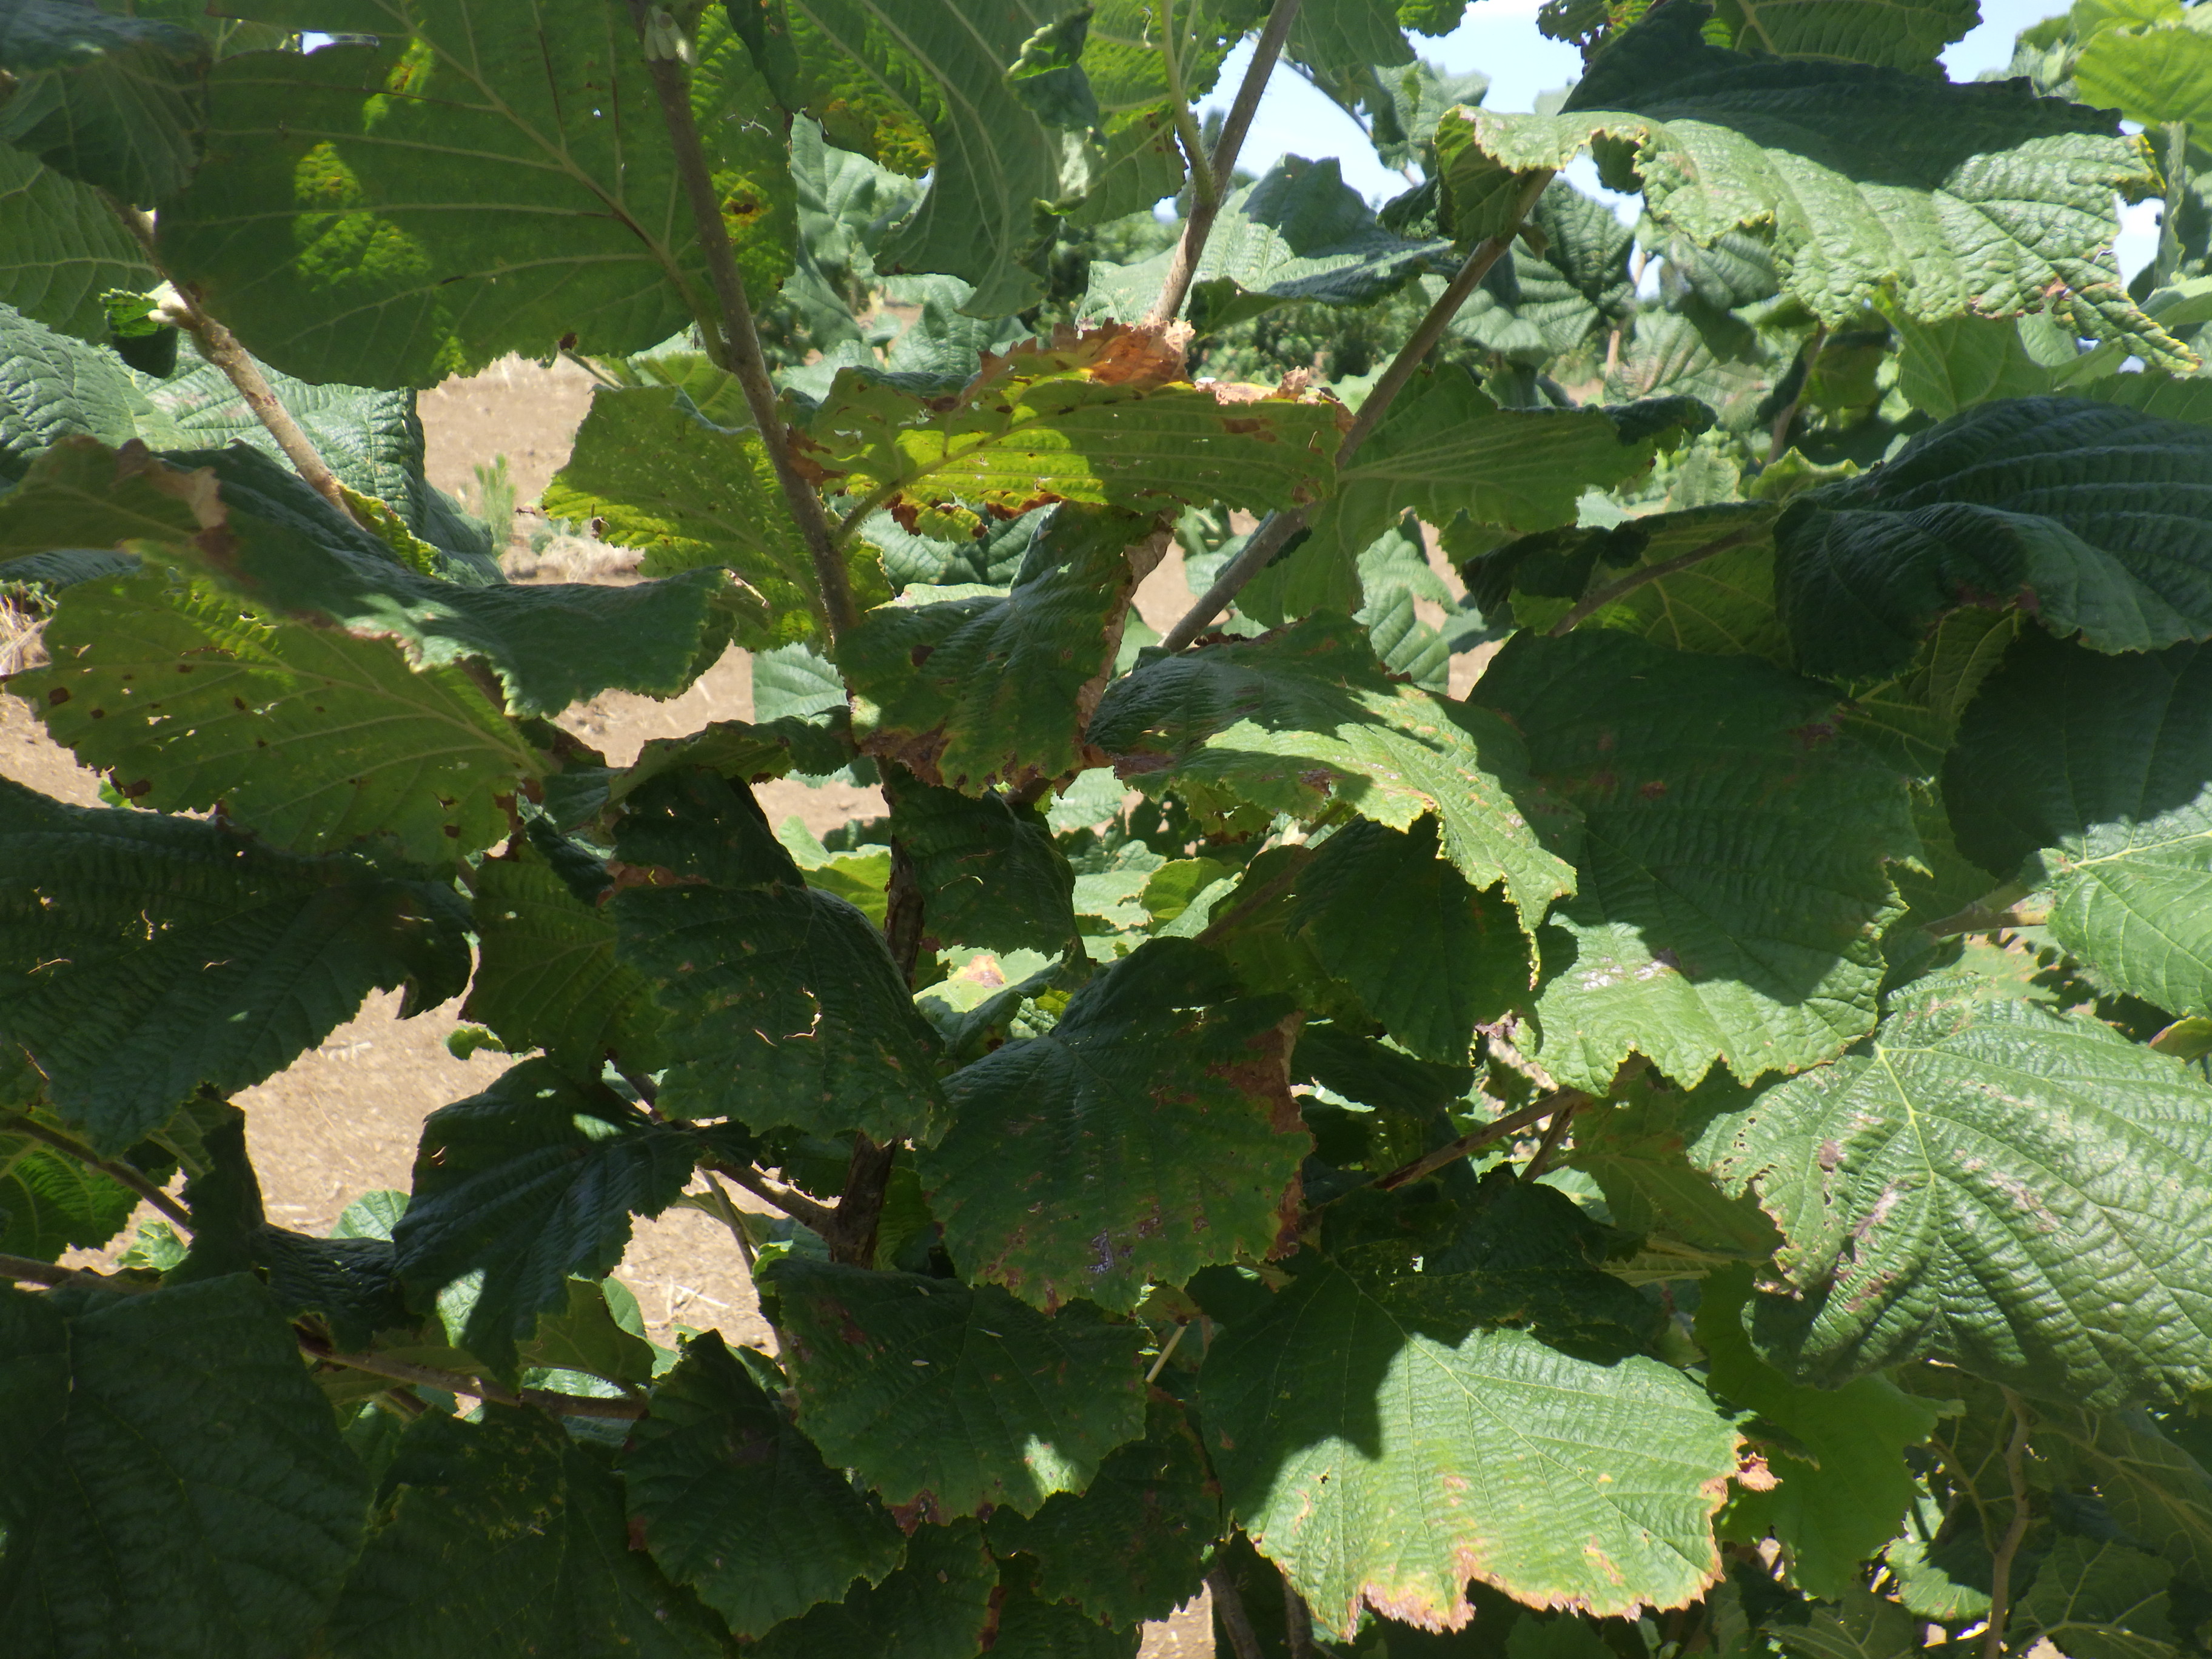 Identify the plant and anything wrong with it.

hazel, bacterial spot, phytophagous, sunburn
